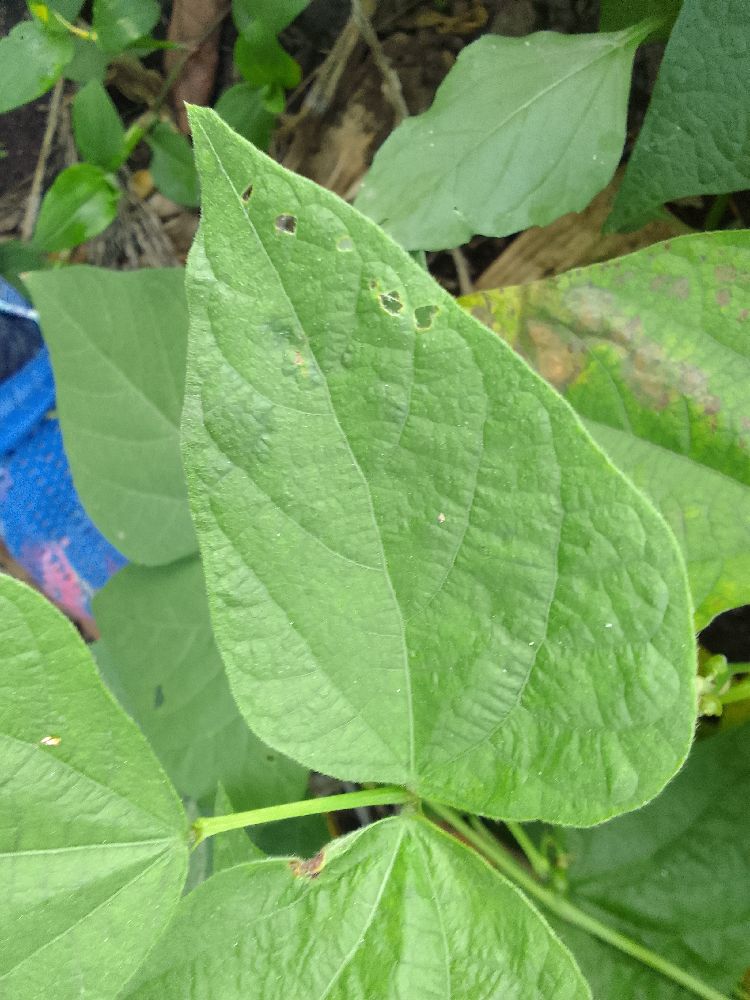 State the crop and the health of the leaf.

common bean, healthy
